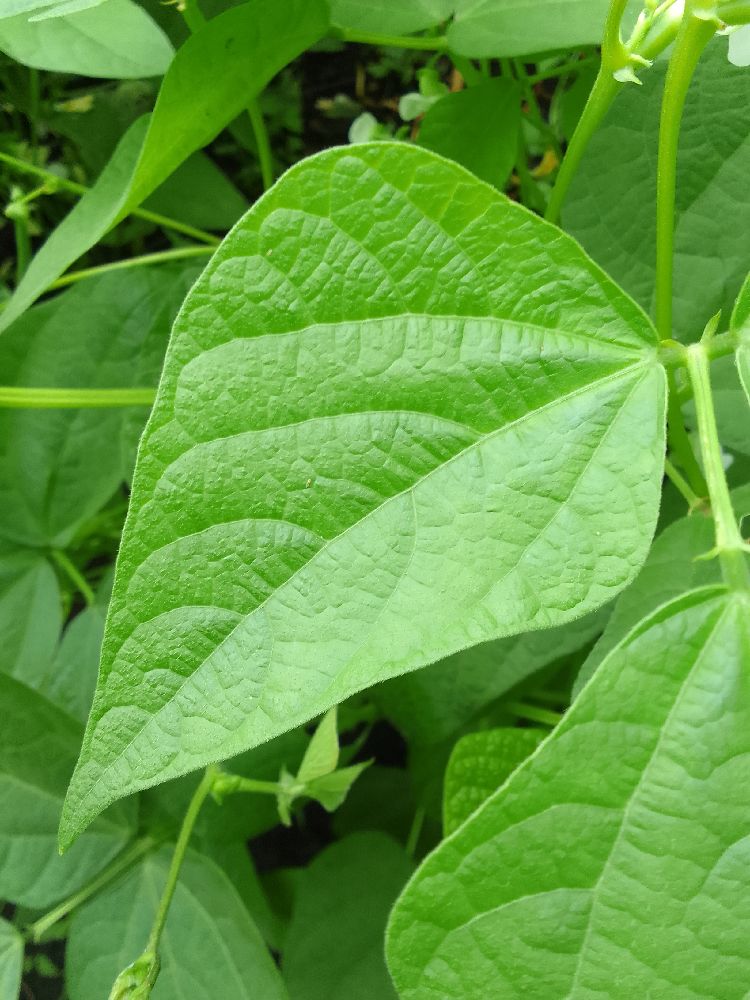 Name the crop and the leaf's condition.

common bean, healthy
